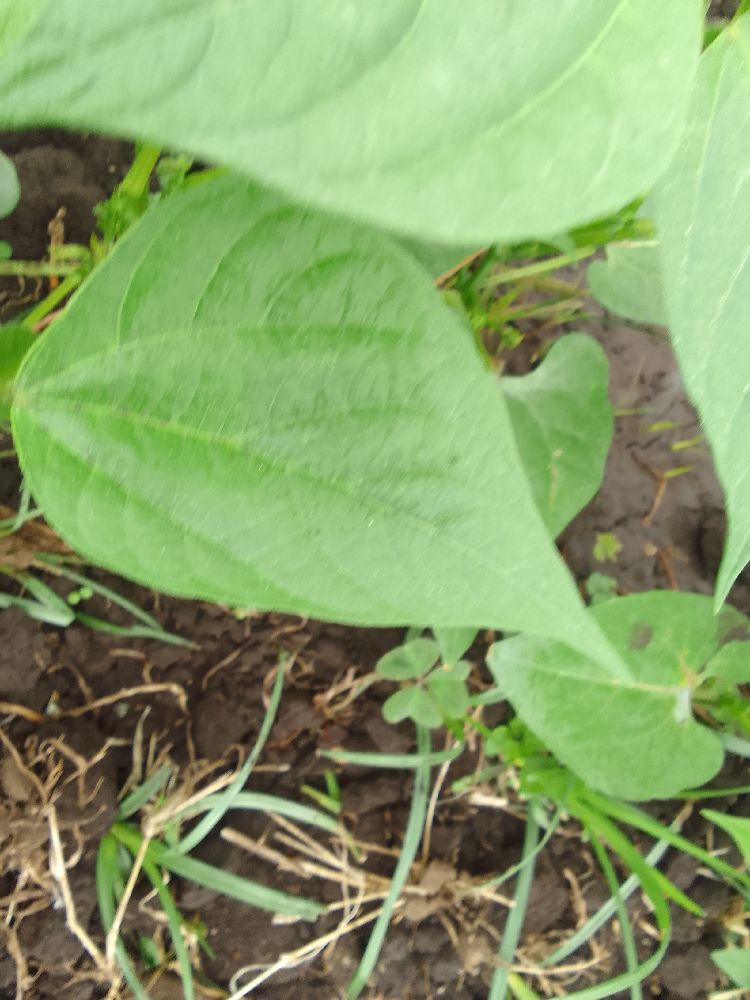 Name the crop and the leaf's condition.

common bean, healthy
